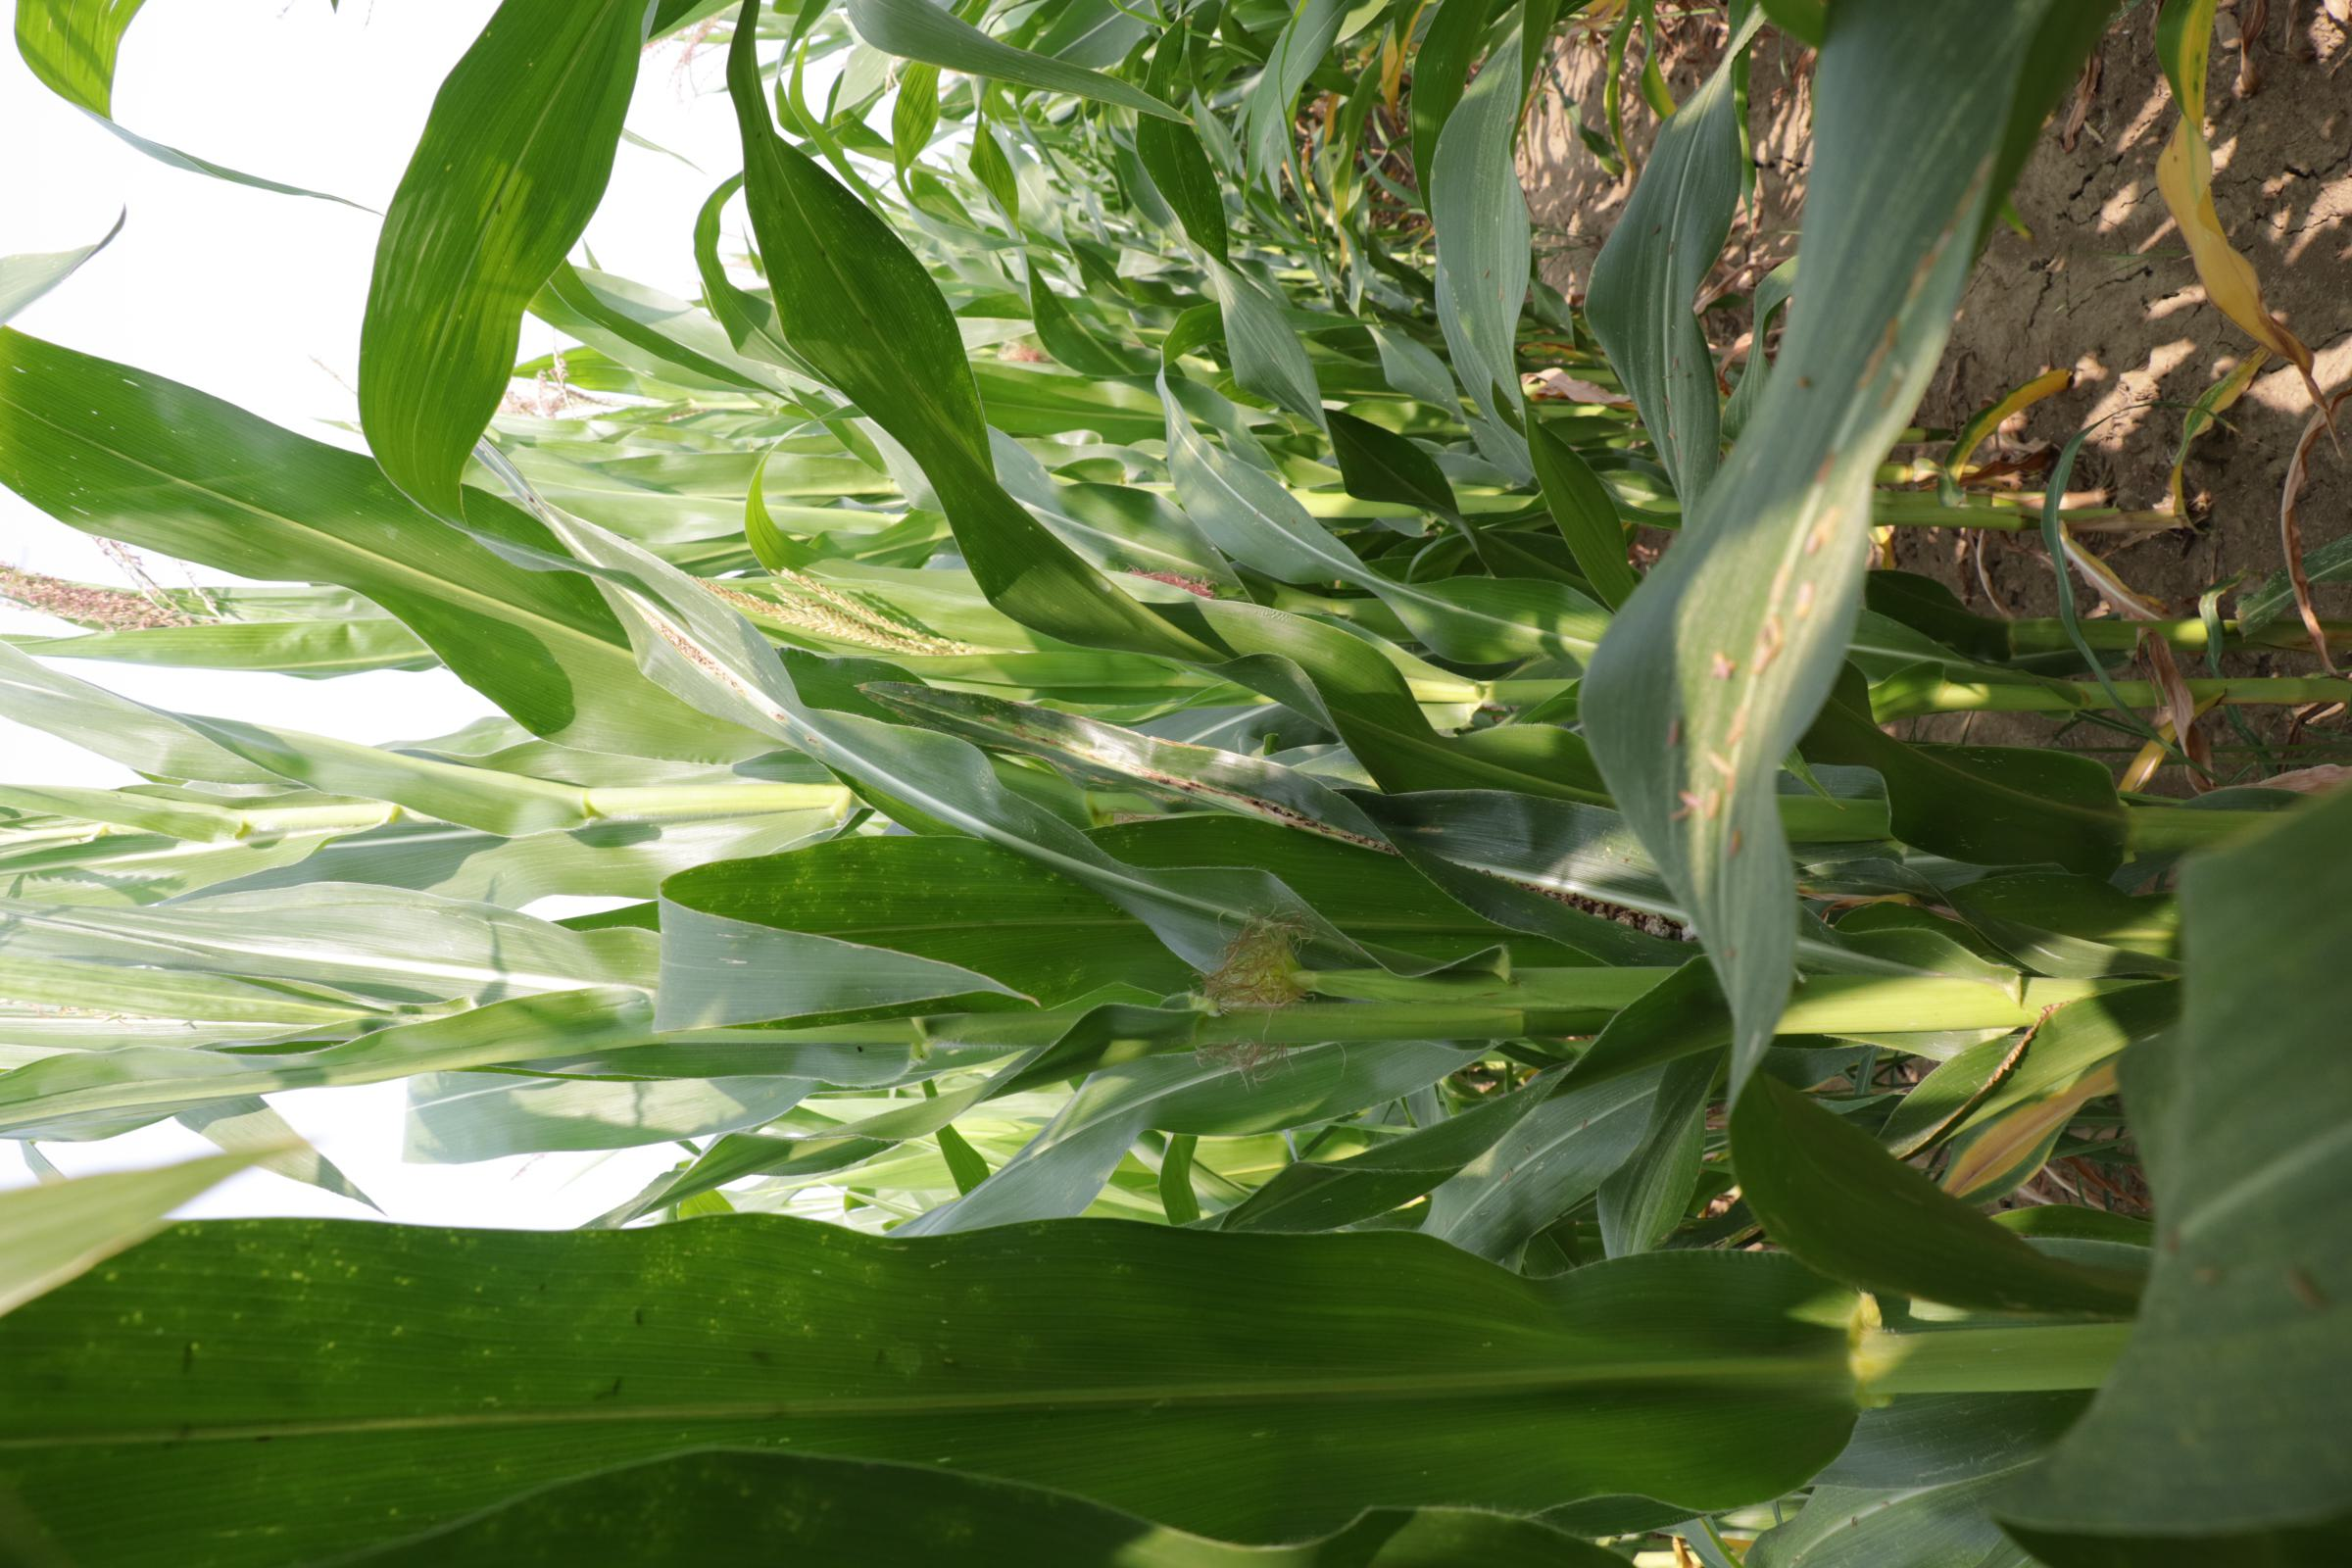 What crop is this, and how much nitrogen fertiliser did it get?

maize, reduced nitrogen fertilisation
